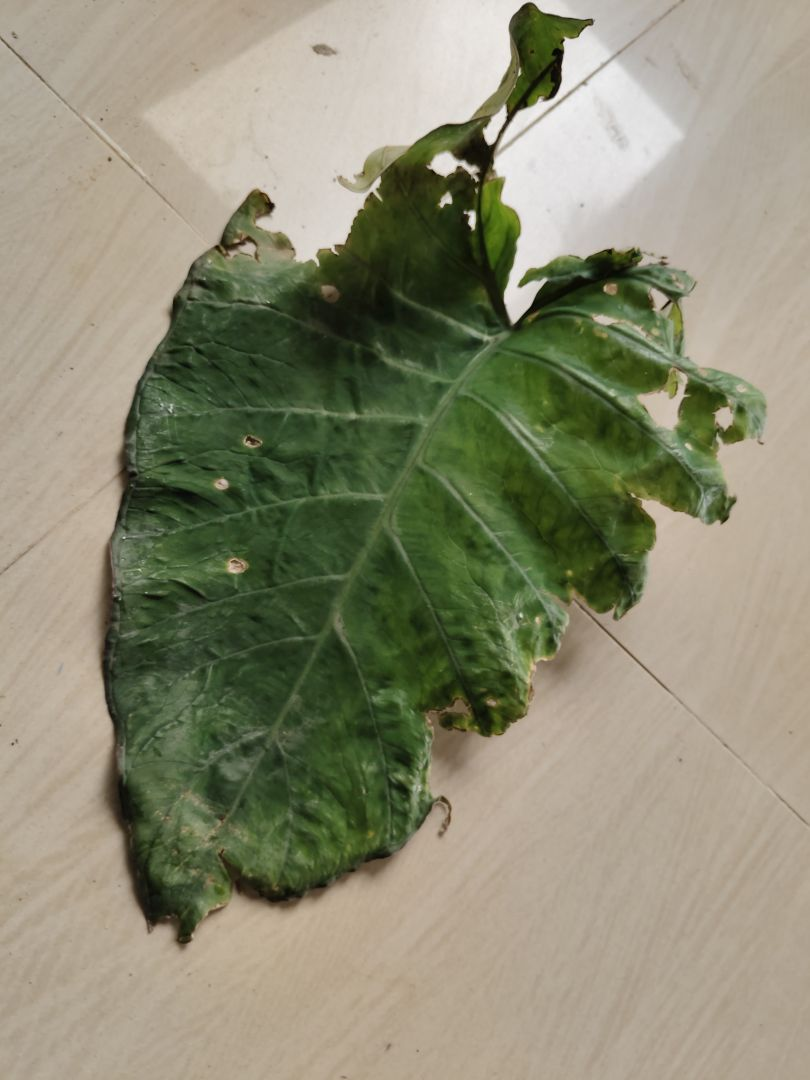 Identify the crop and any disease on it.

taro, leaf blight
